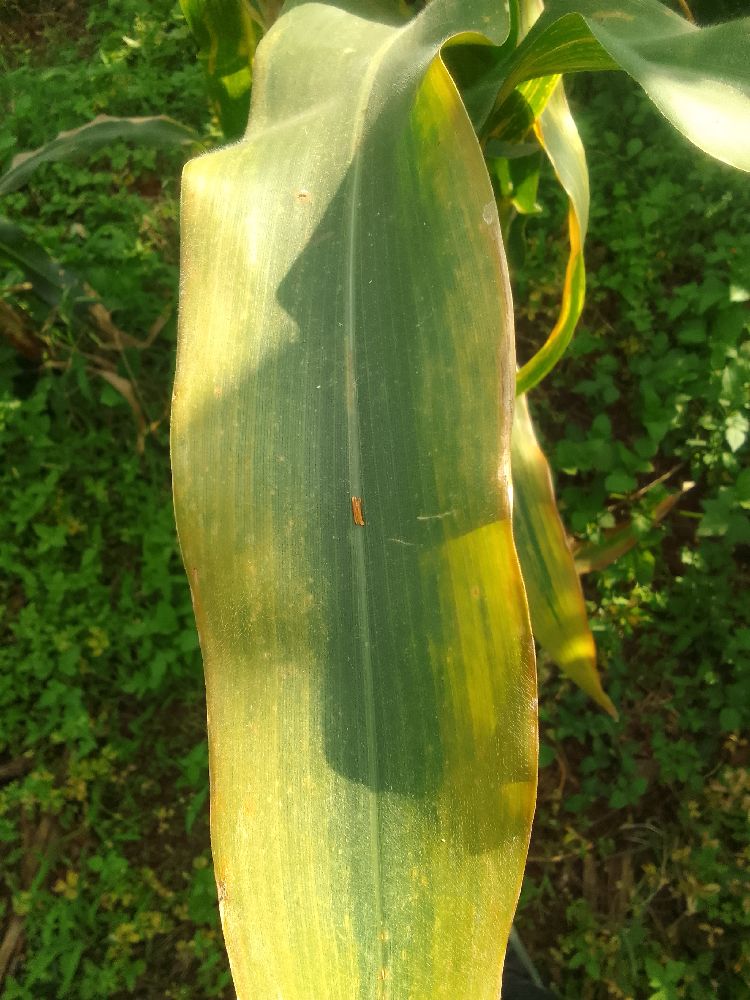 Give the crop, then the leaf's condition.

maize, maize lethal necrosis
